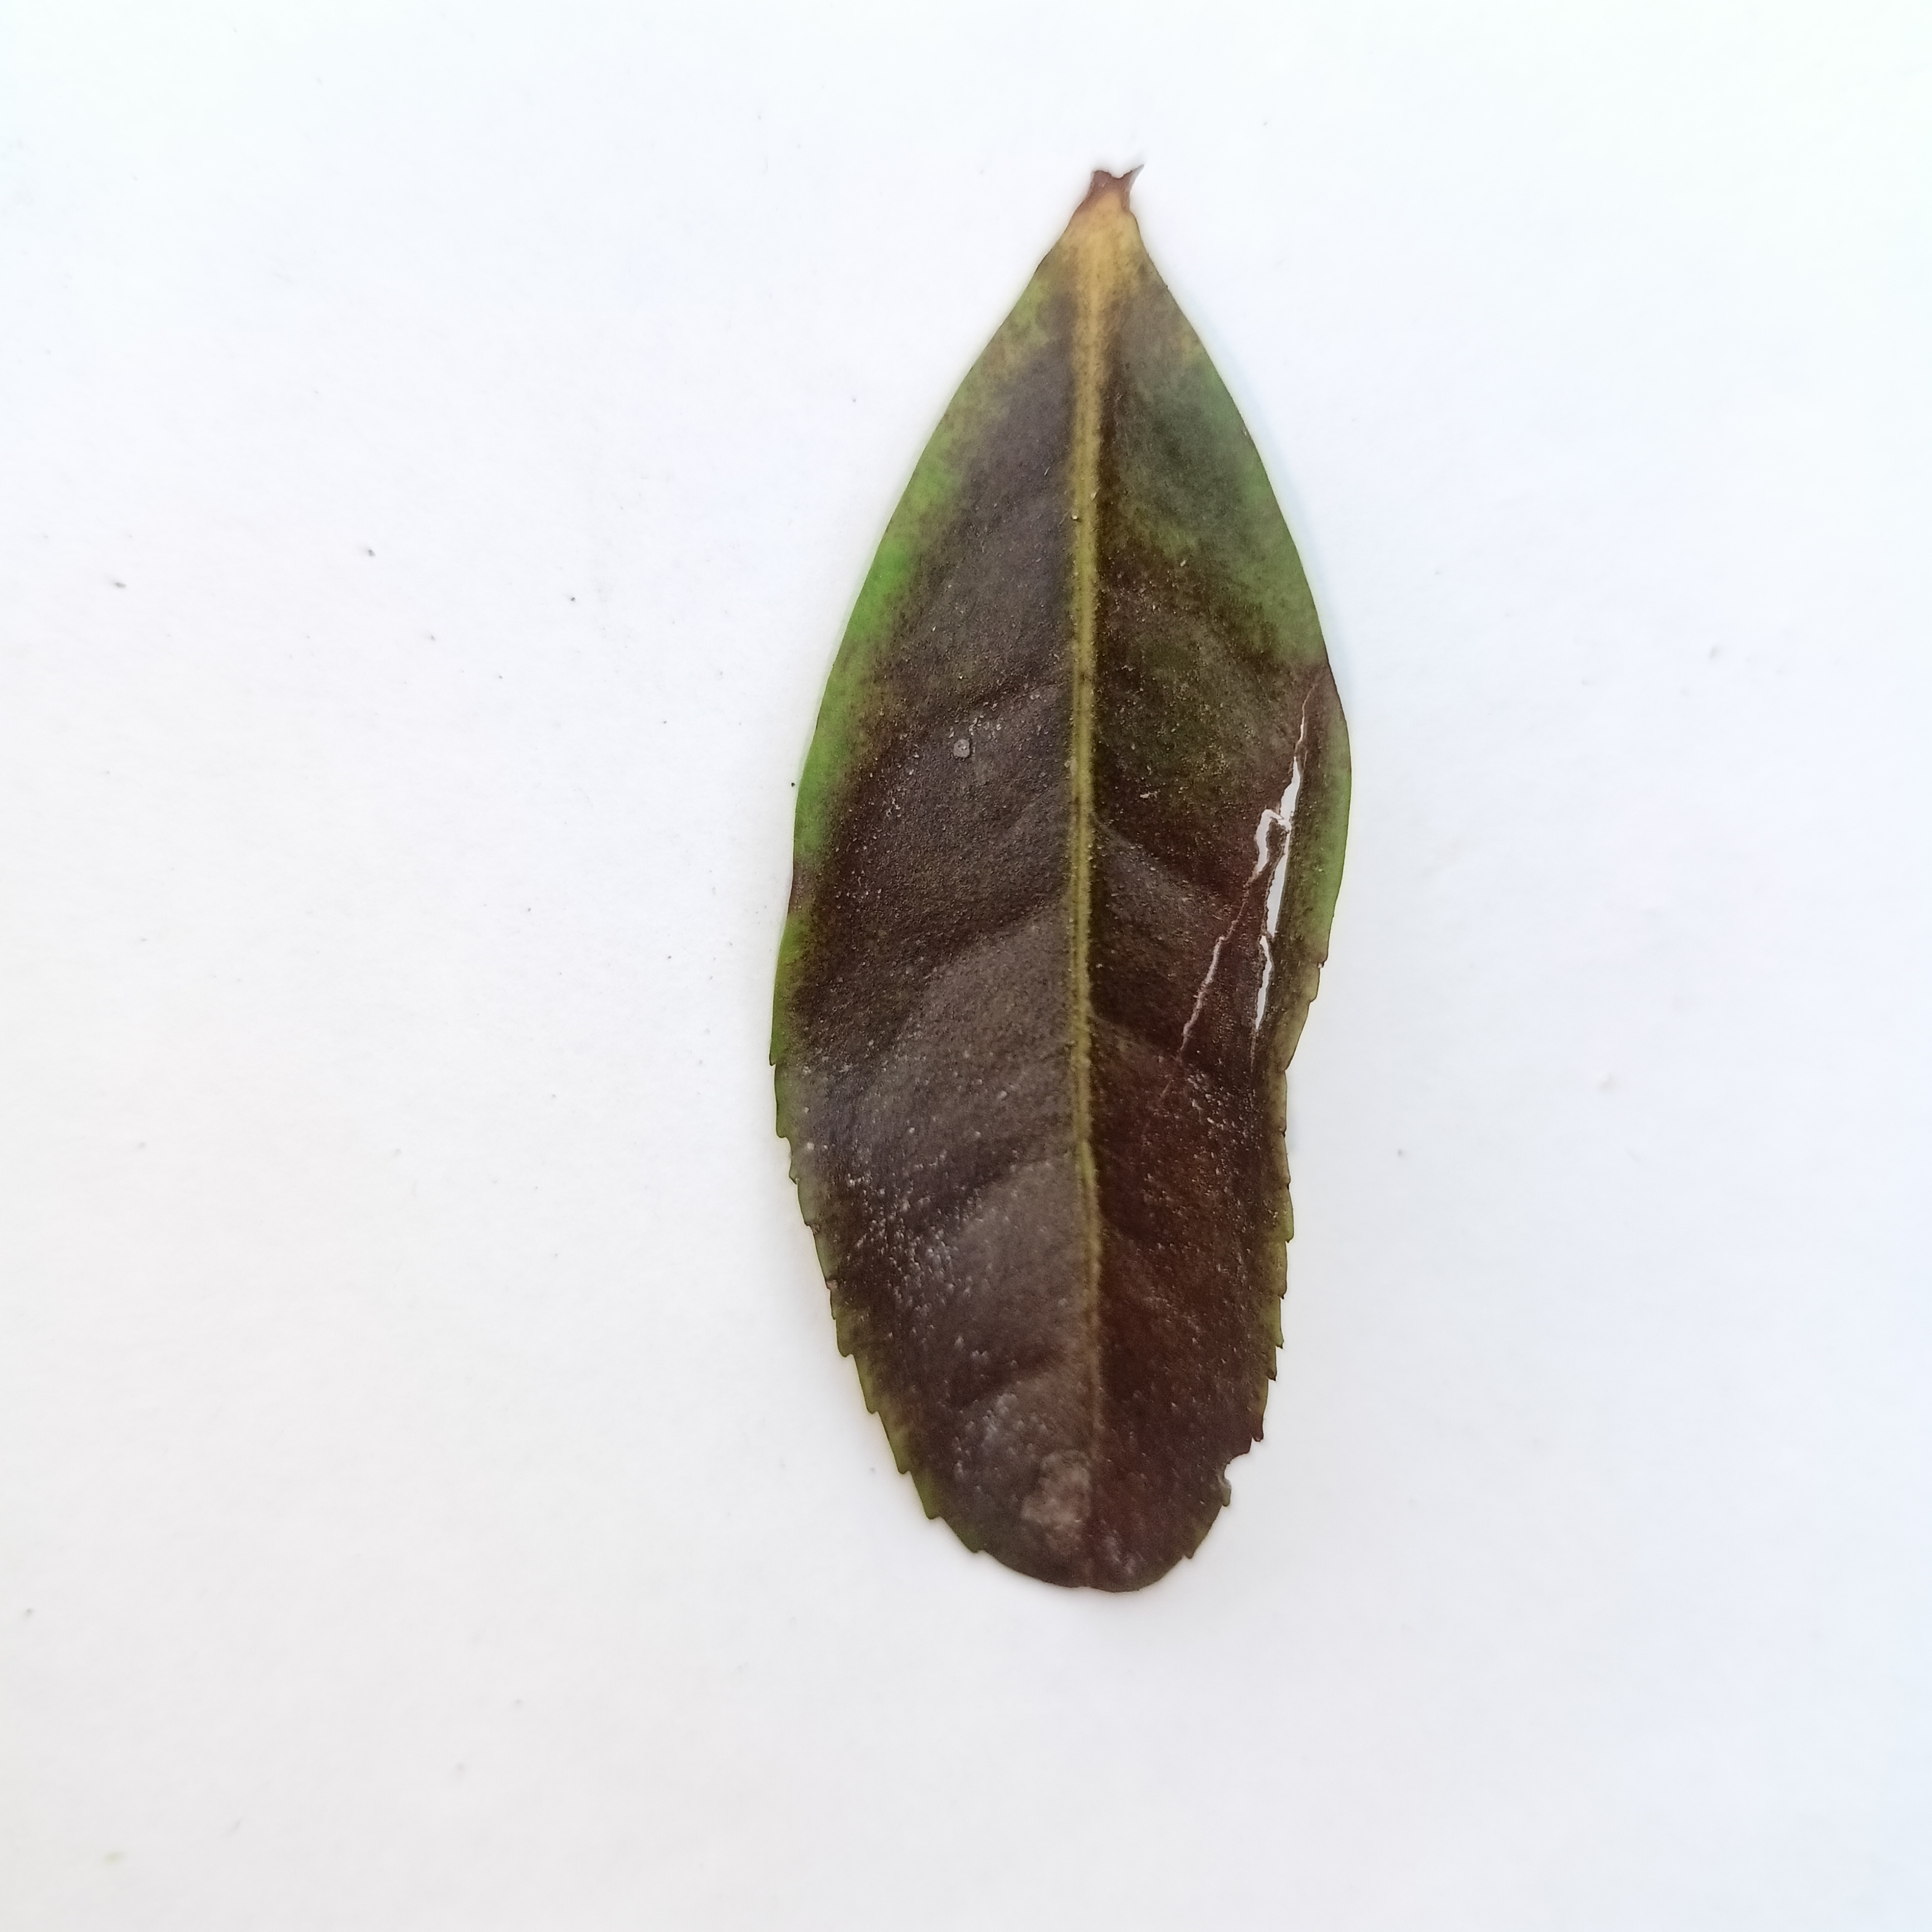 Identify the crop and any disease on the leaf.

tea, red rust
